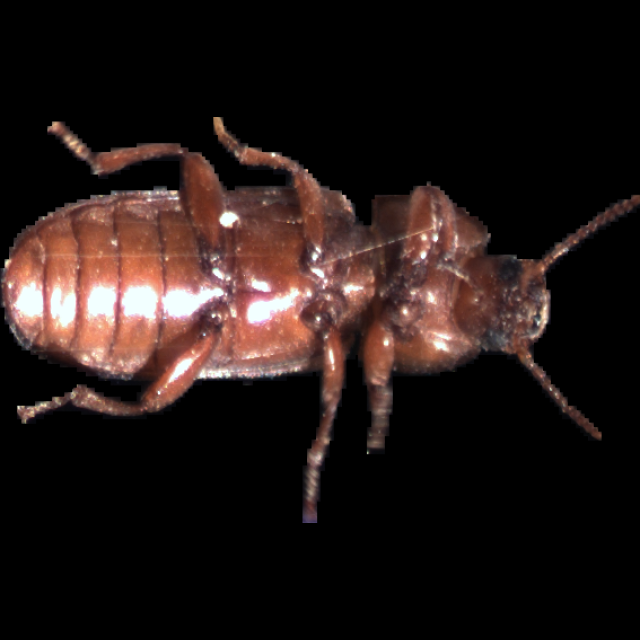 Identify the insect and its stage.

mealworm beetle
